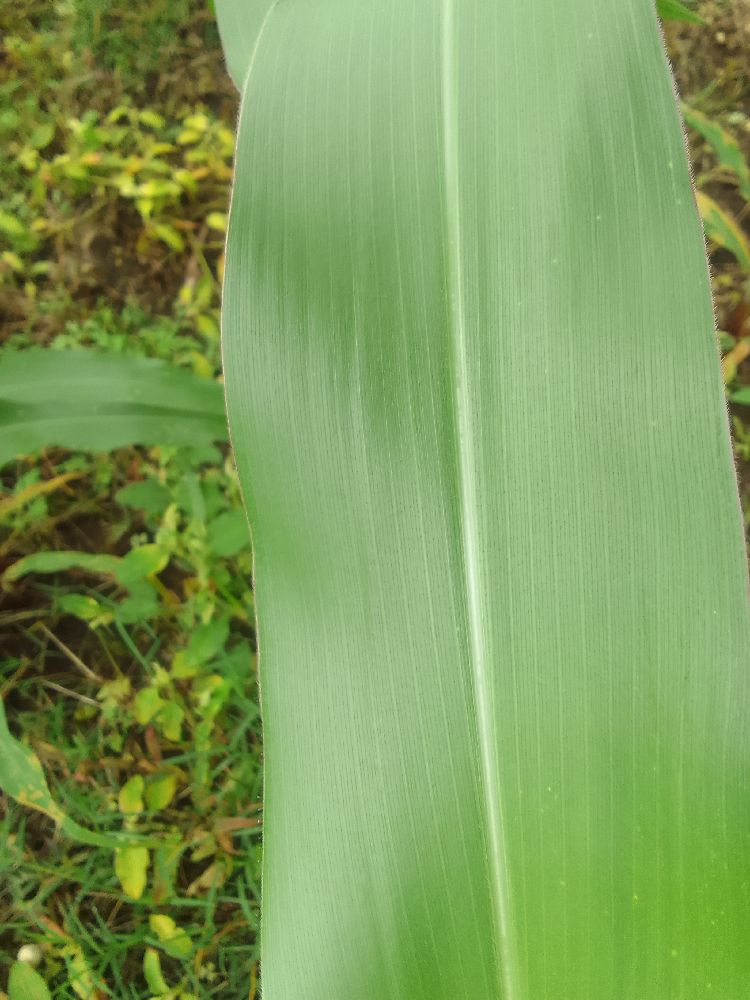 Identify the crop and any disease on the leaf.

maize, healthy
